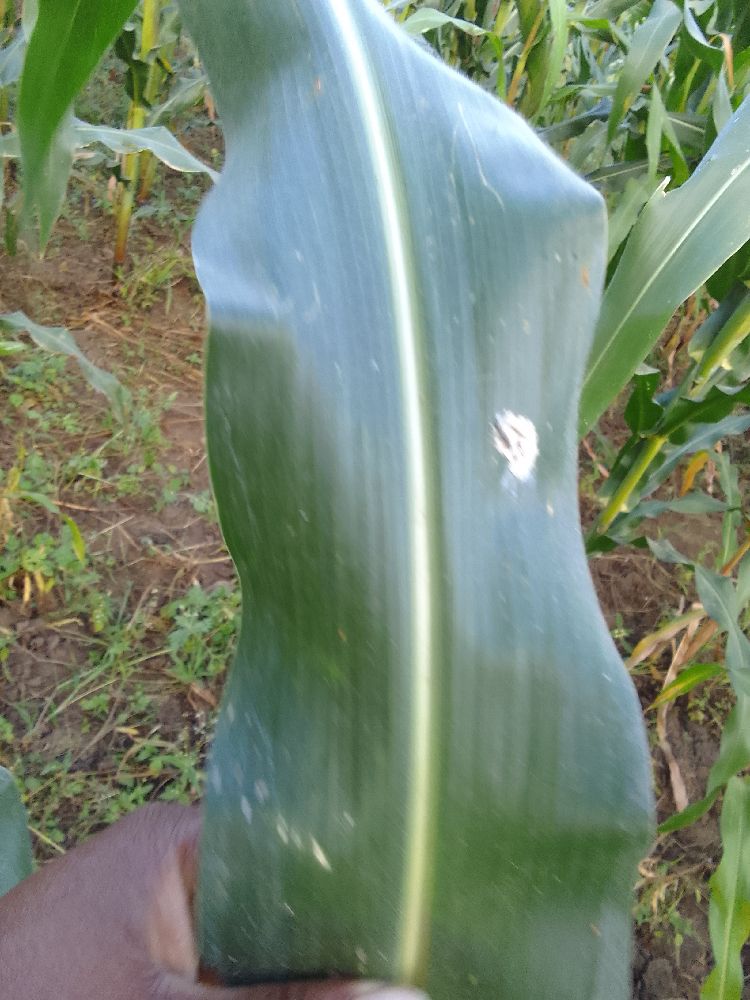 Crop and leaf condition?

maize, healthy
